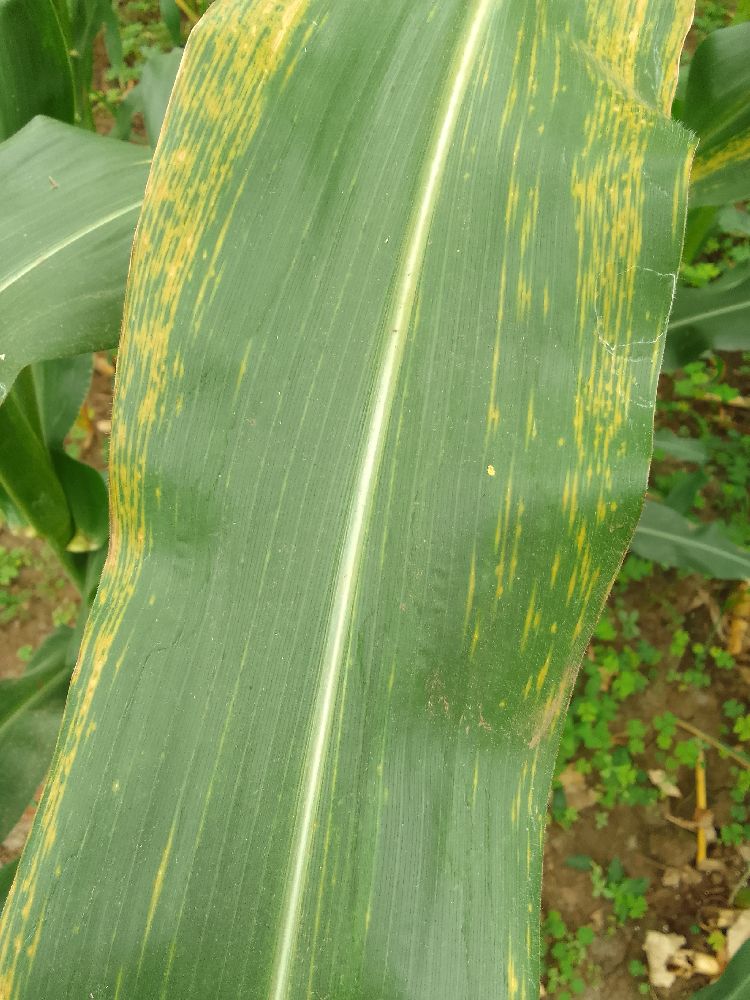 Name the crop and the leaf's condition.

maize, maize lethal necrosis
